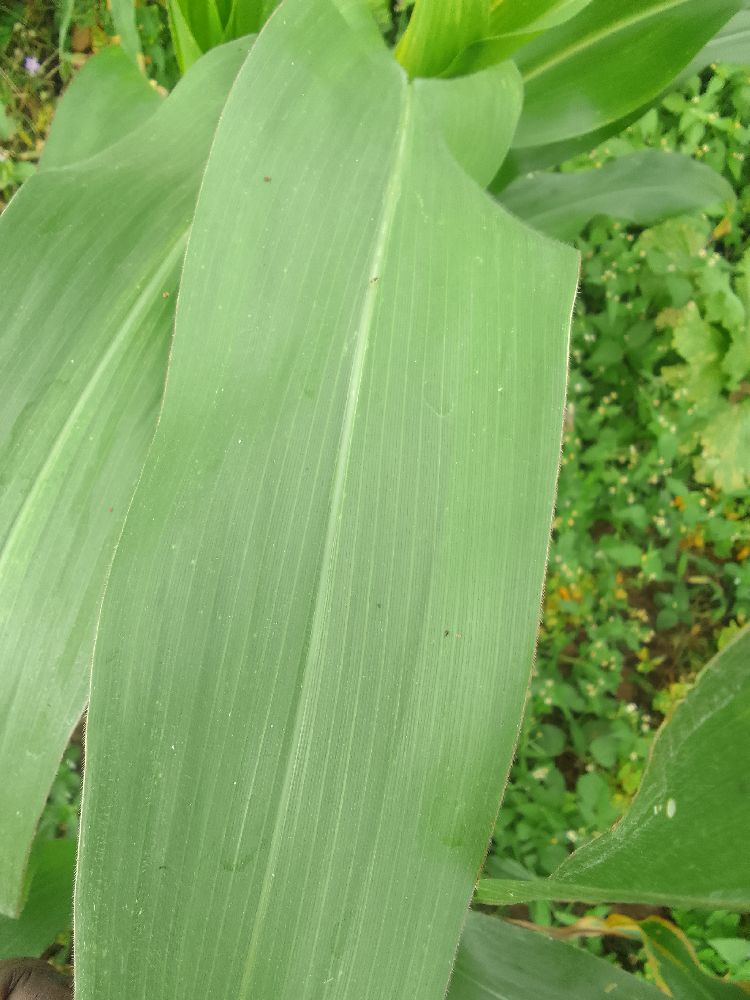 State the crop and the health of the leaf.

maize, healthy
